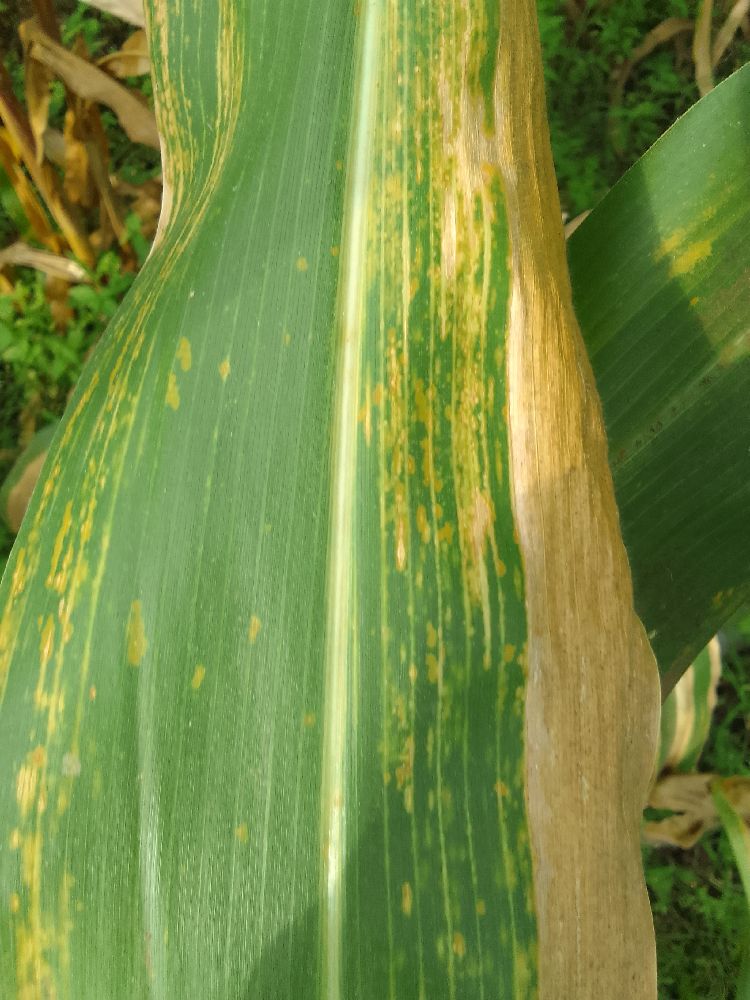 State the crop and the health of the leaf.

maize, maize lethal necrosis
